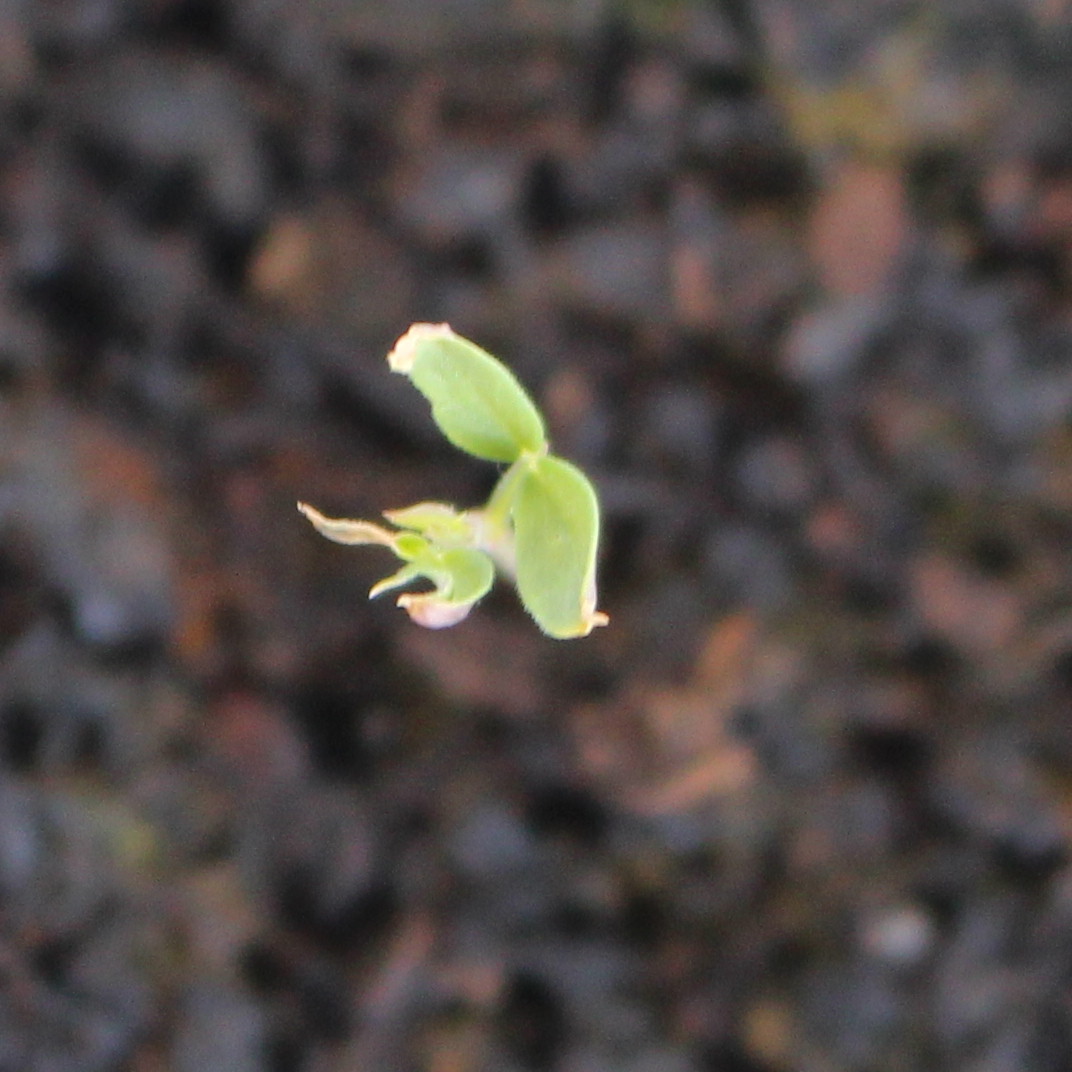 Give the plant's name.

Vicia sativa
